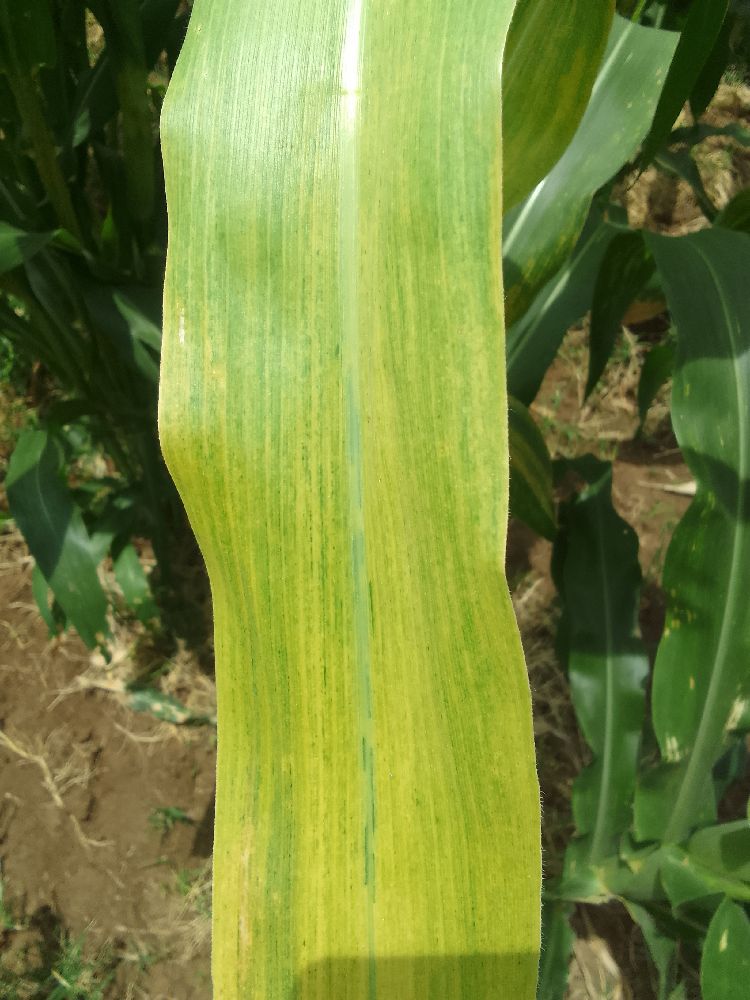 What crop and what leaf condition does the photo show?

maize, maize lethal necrosis
